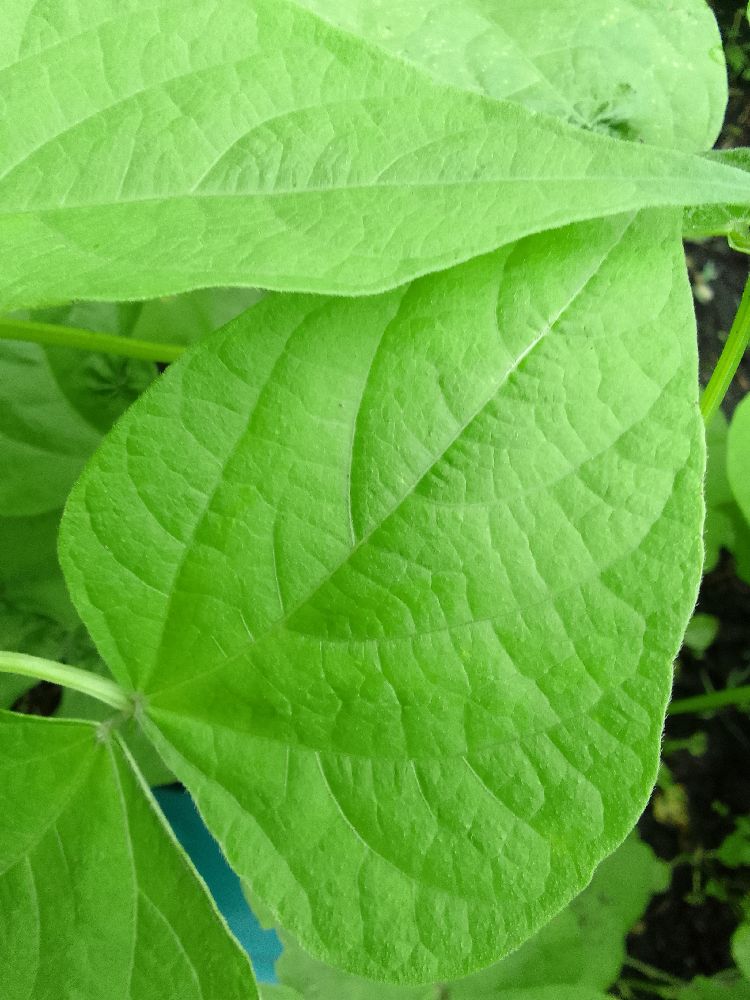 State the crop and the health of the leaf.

common bean, healthy
